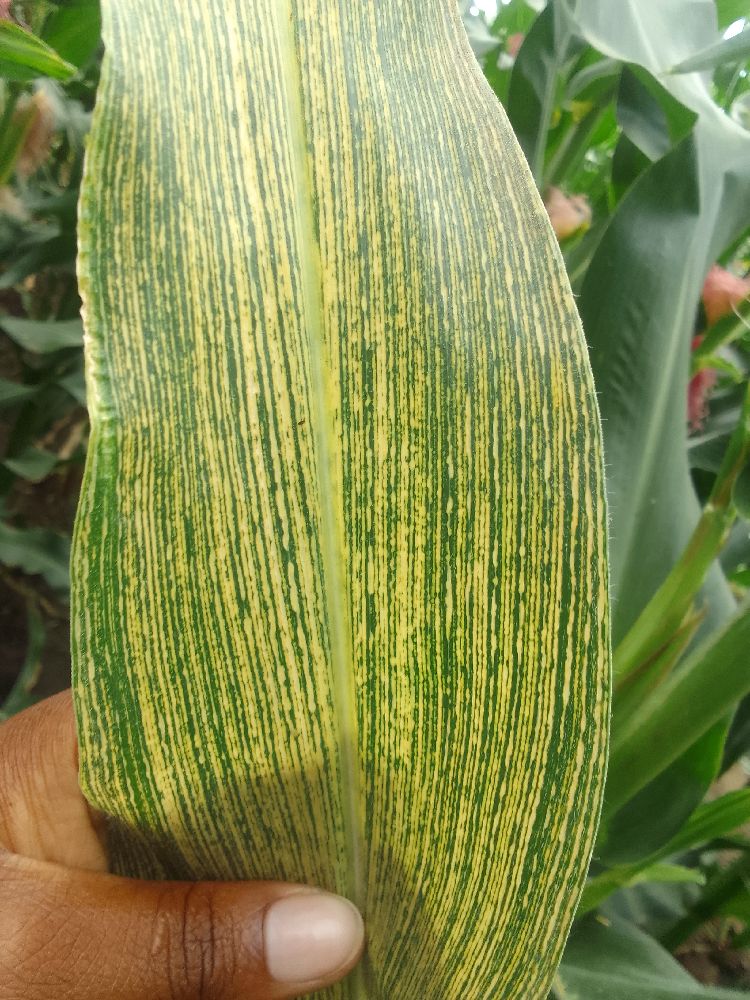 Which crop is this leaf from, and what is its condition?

maize, maize streak virus
